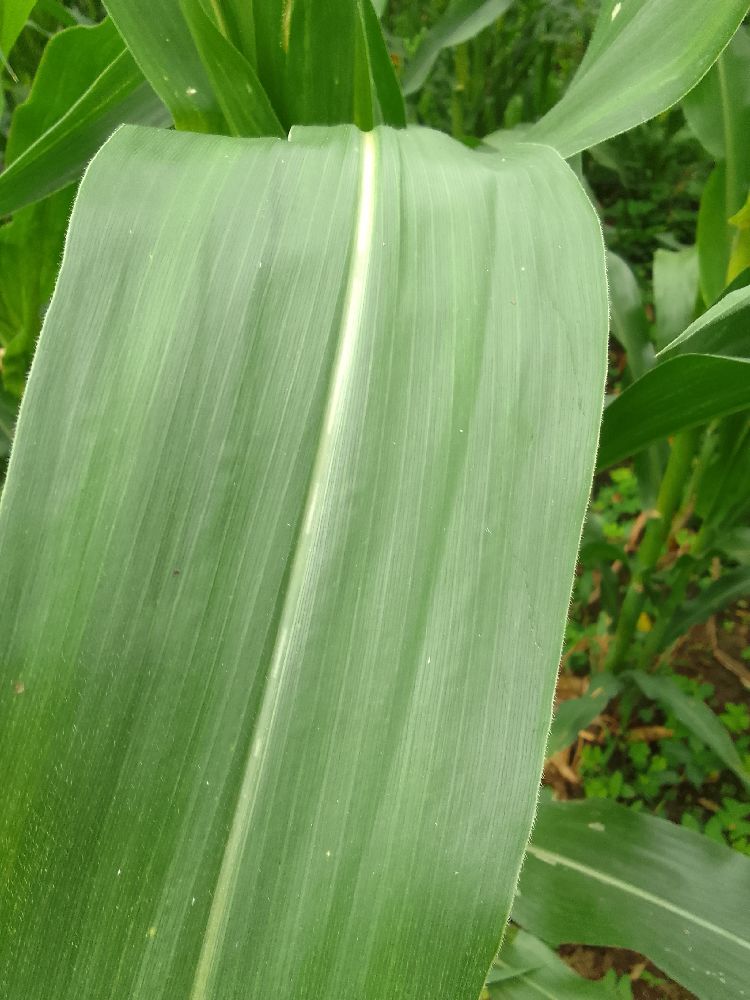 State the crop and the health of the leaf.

maize, healthy
